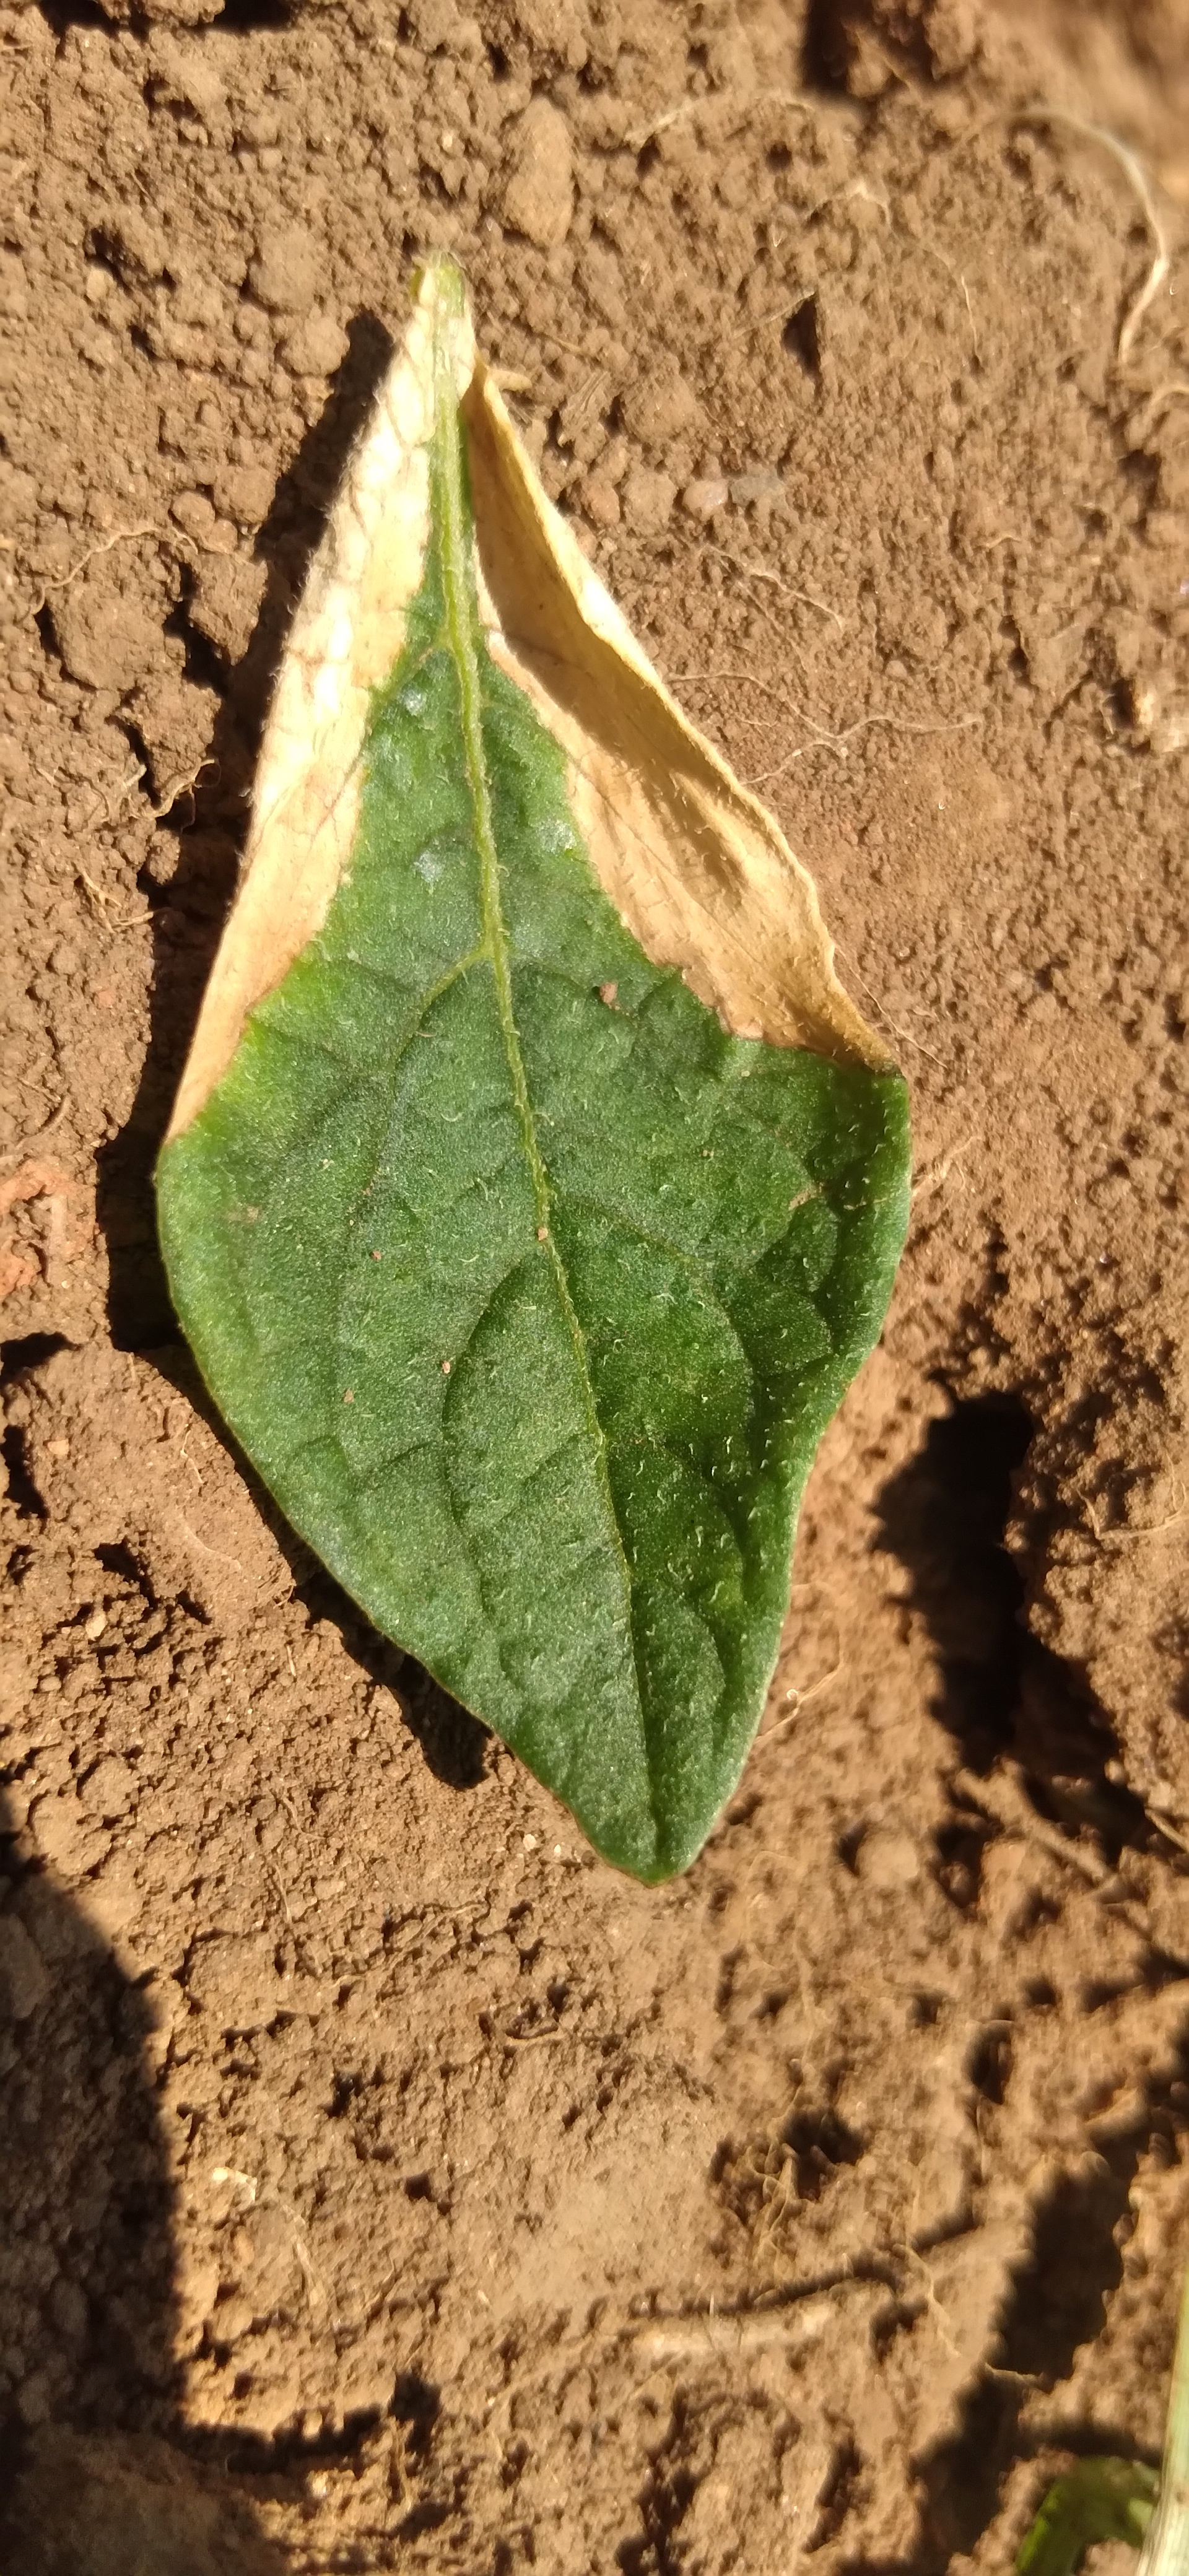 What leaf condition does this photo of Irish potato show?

early blight
